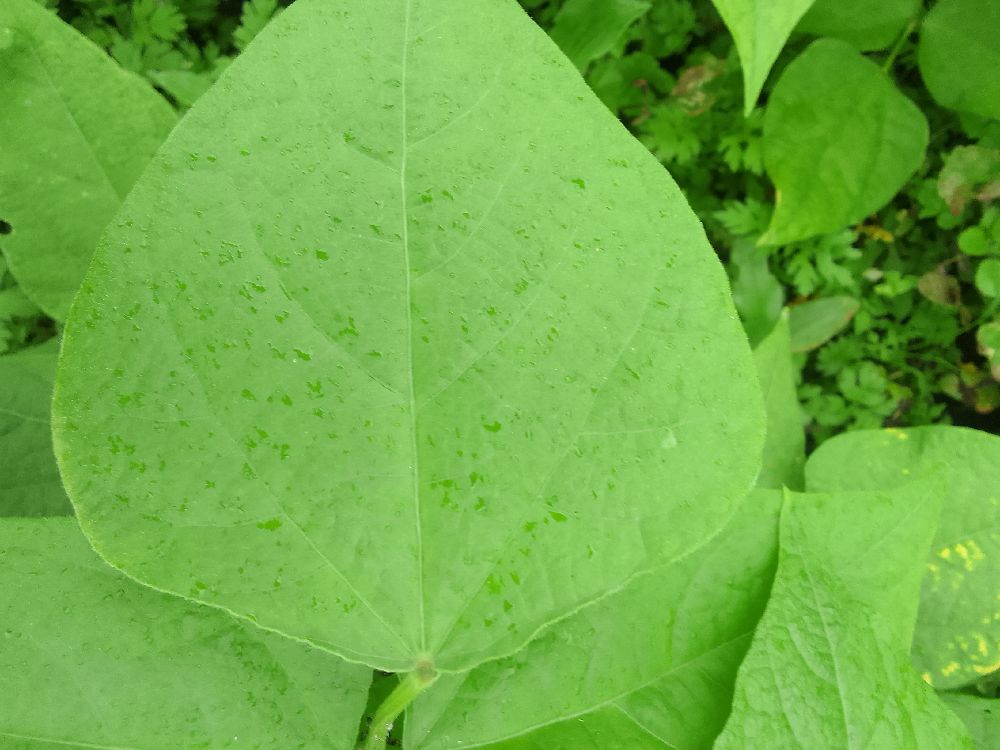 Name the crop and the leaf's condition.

common bean, healthy
